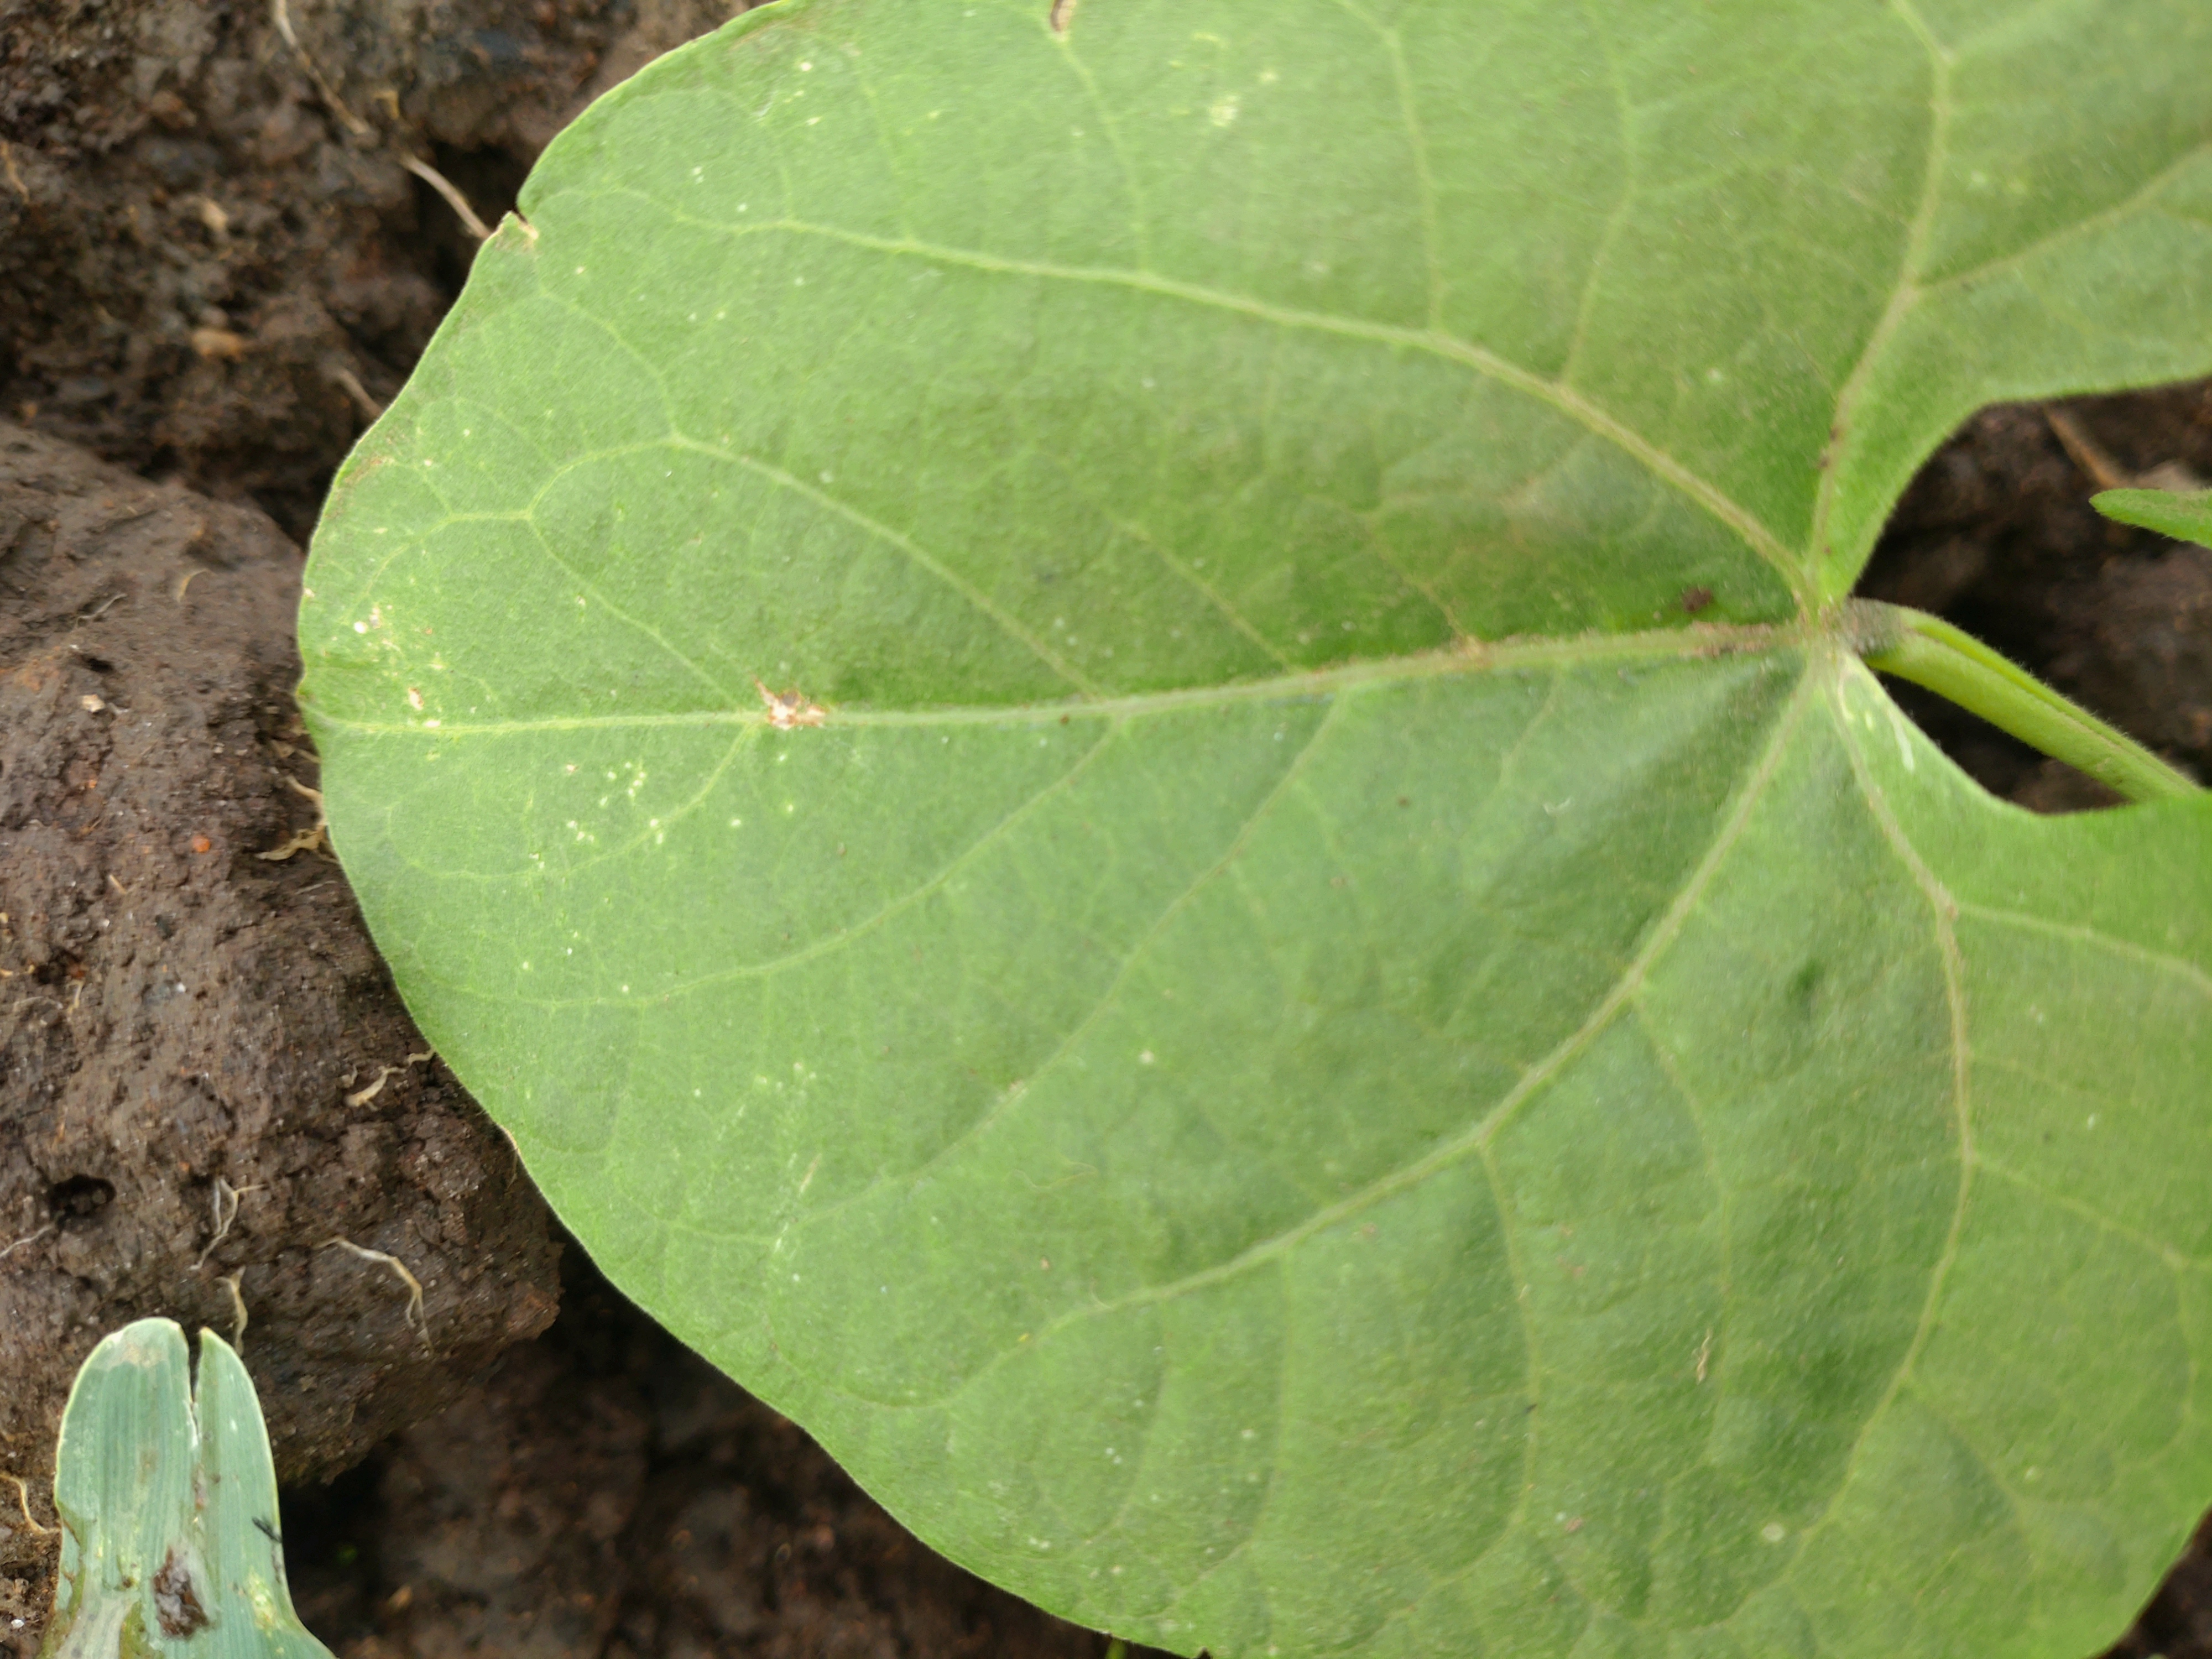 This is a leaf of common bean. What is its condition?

healthy
